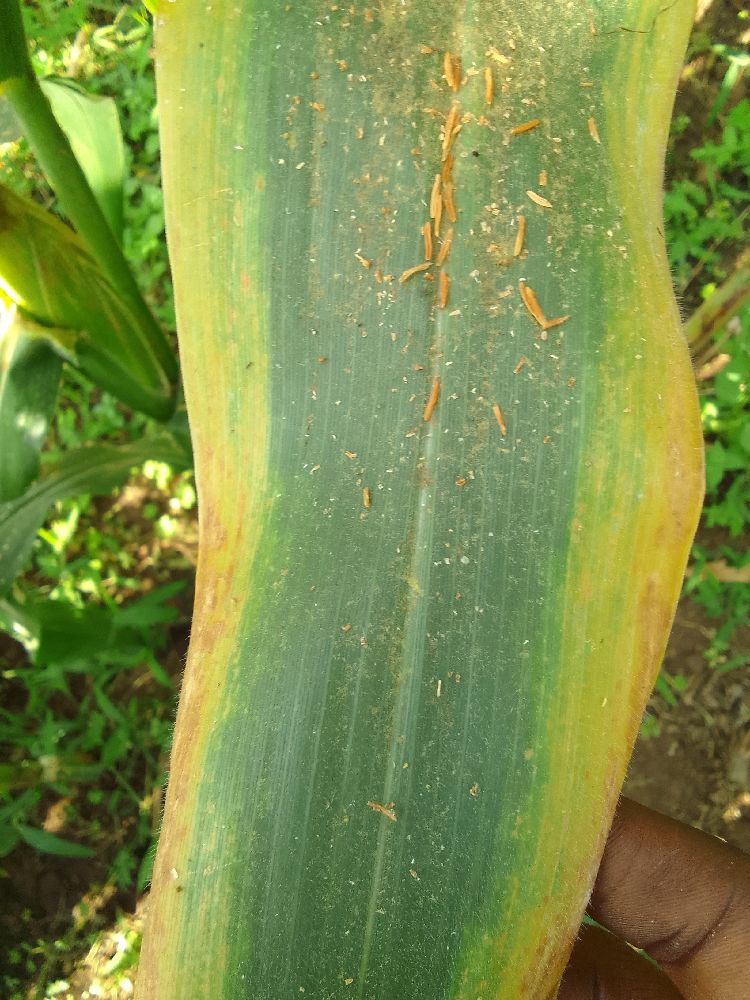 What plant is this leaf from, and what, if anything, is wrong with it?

maize, maize lethal necrosis
